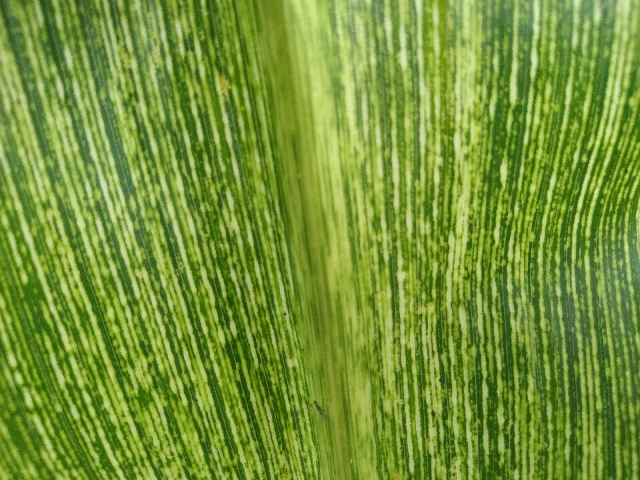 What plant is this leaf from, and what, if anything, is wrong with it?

maize, maize streak virus
